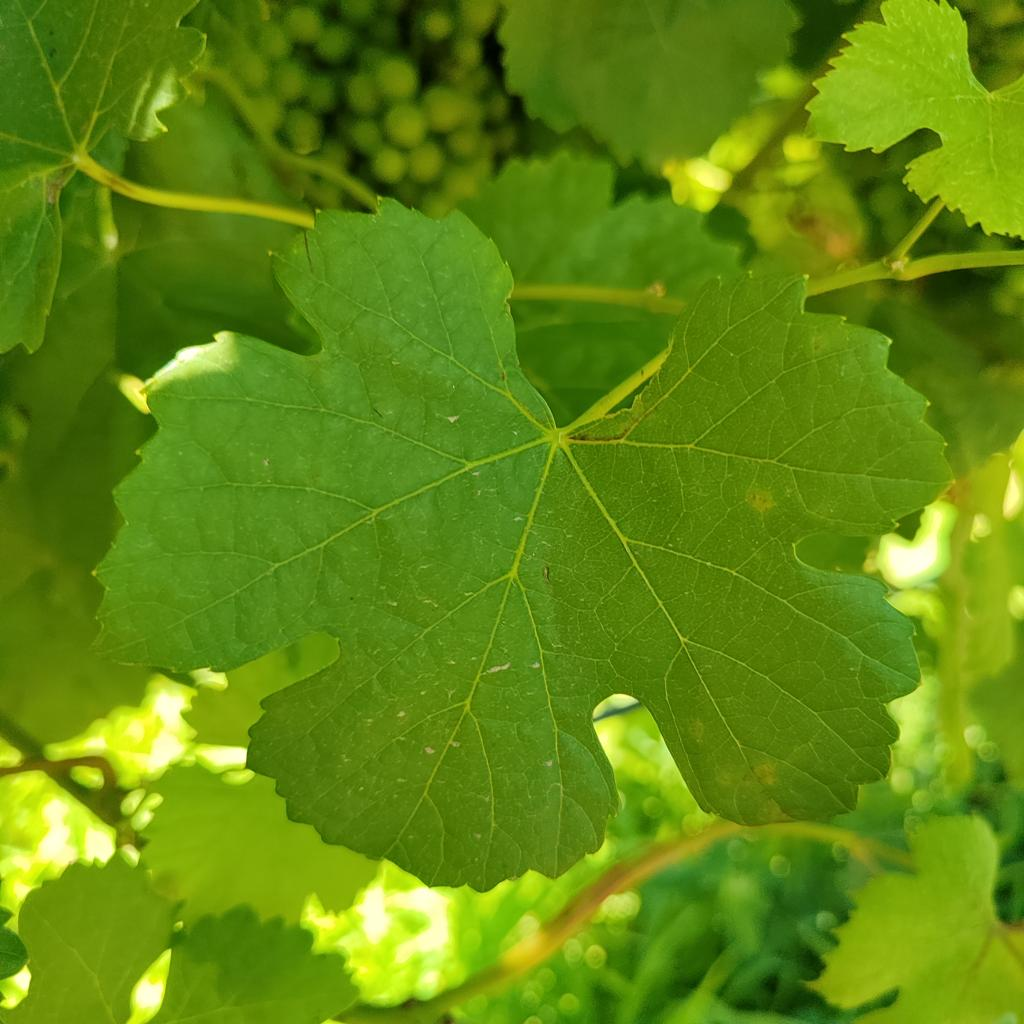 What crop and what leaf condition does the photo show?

grapevine, downy mildew
